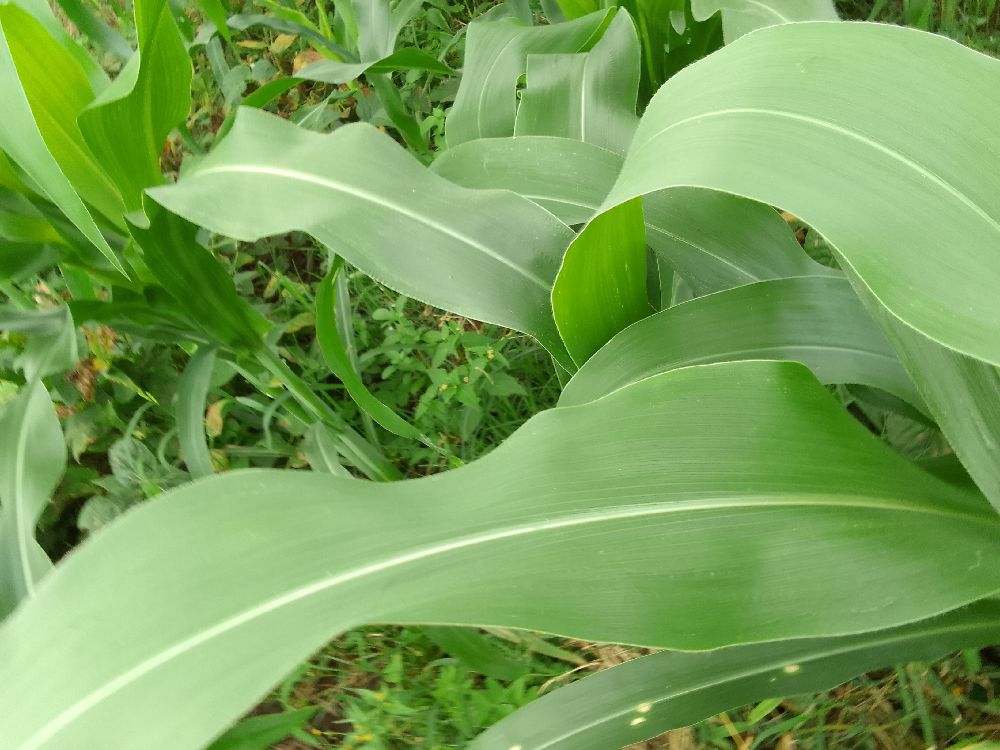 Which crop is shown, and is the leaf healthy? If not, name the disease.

maize, healthy
